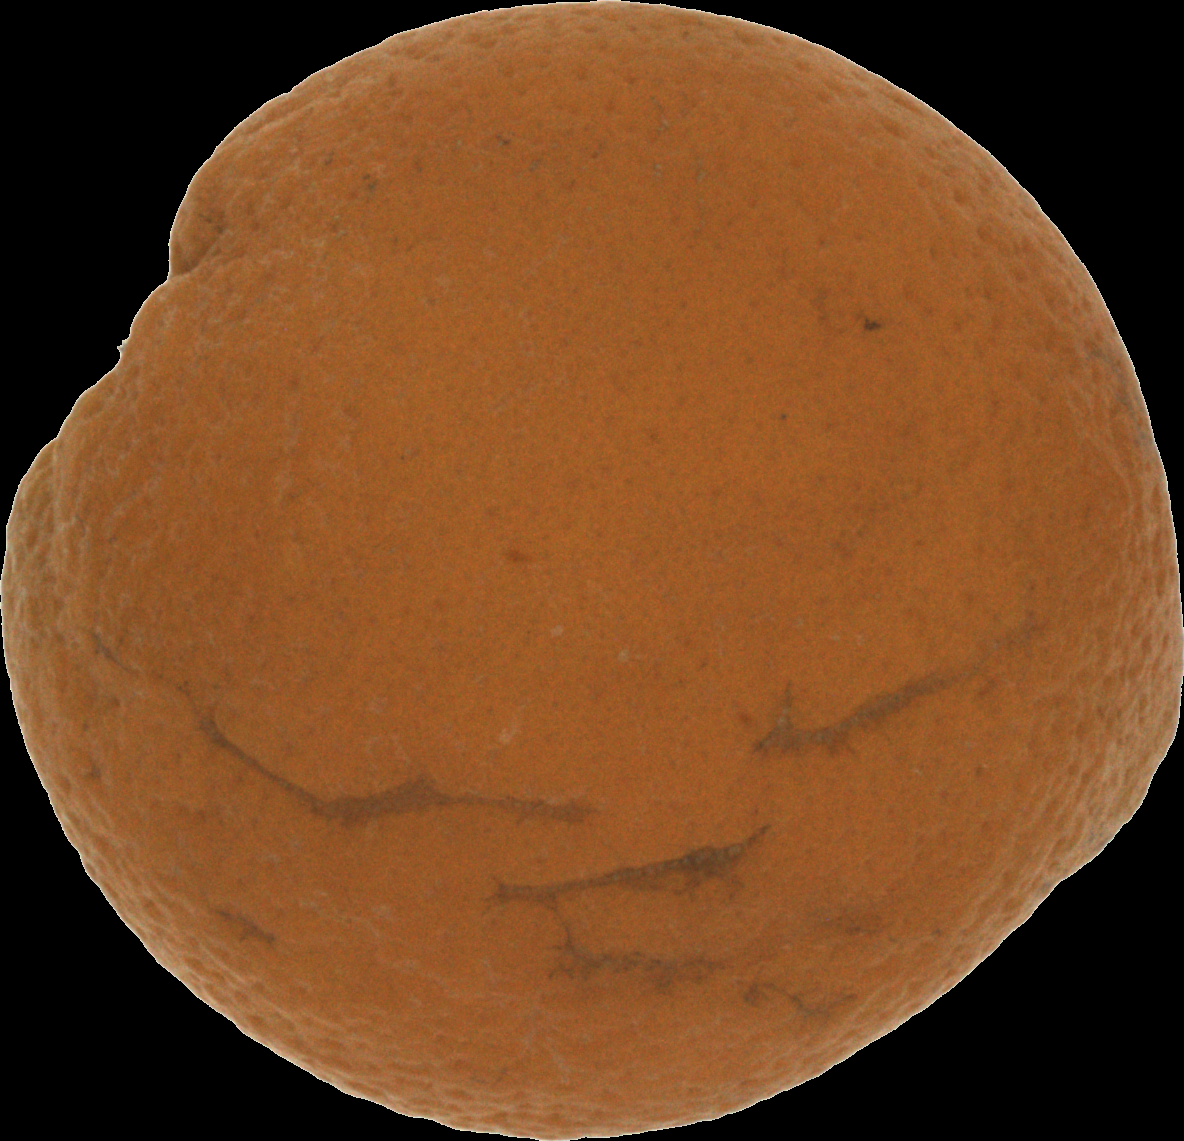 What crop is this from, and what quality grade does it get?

orange, bad
